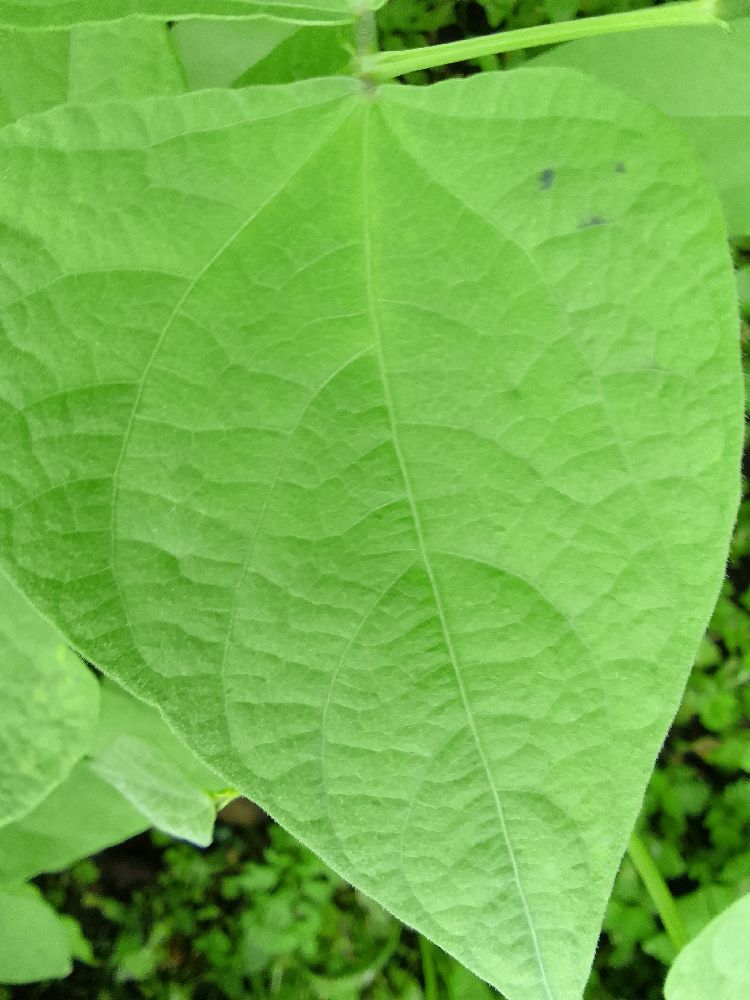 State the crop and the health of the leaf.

common bean, healthy
